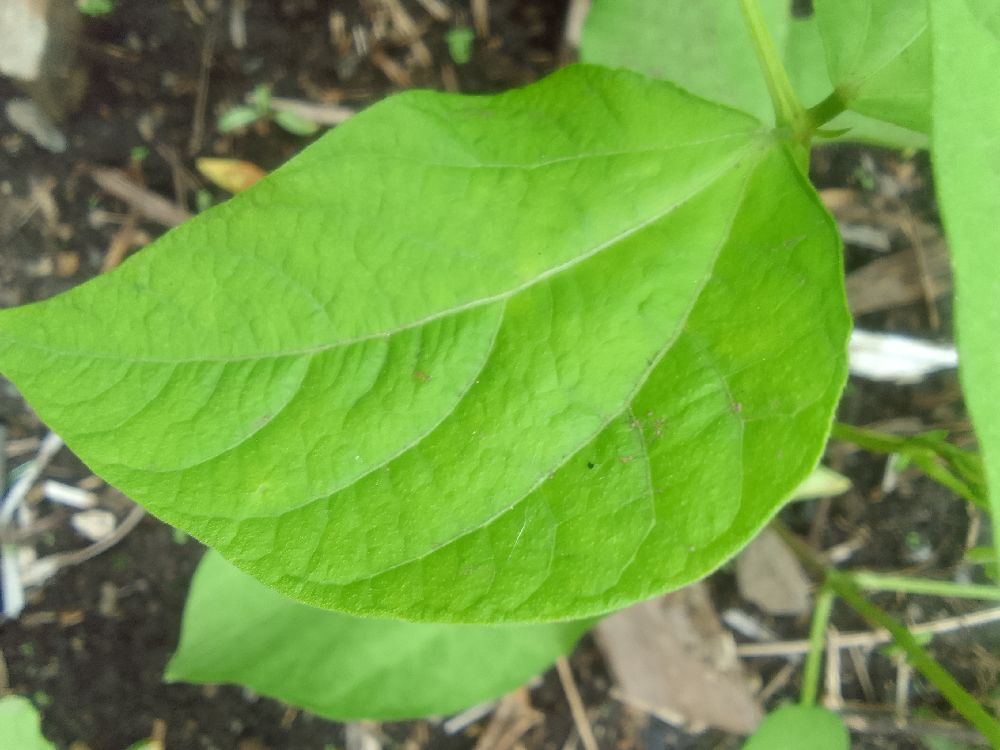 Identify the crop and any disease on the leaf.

common bean, healthy
